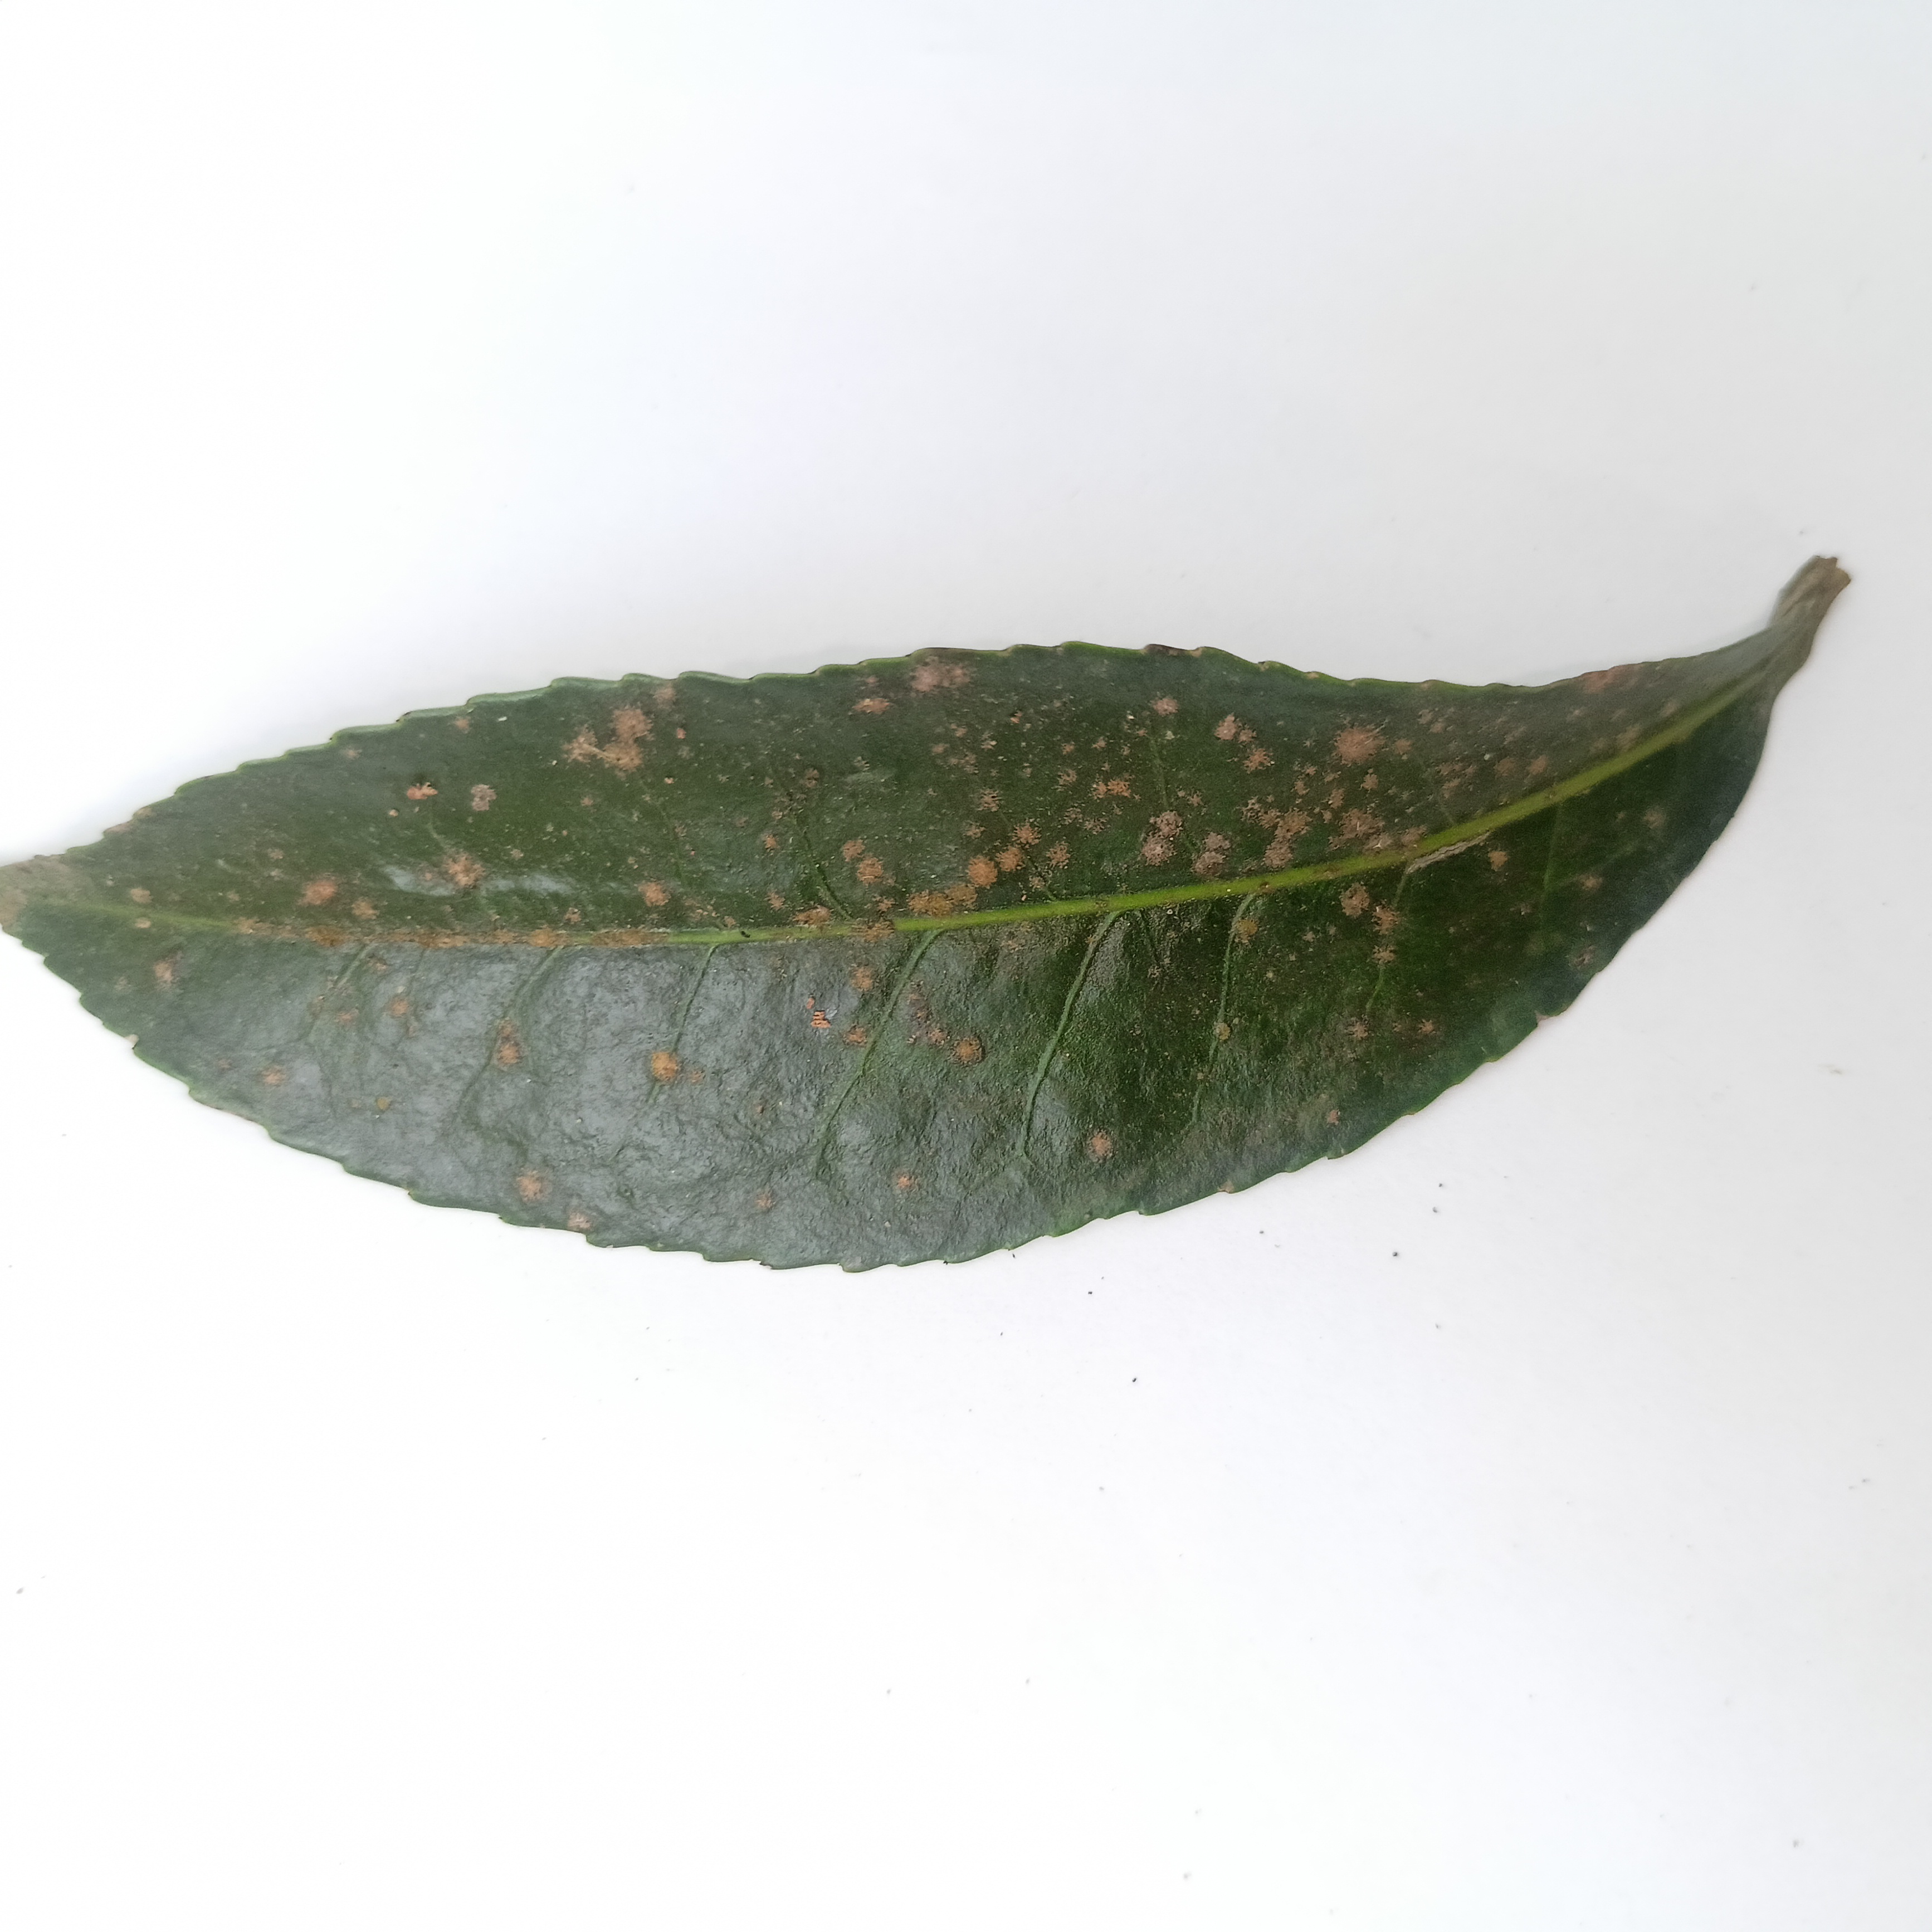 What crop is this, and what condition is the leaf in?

tea, algal leaf
